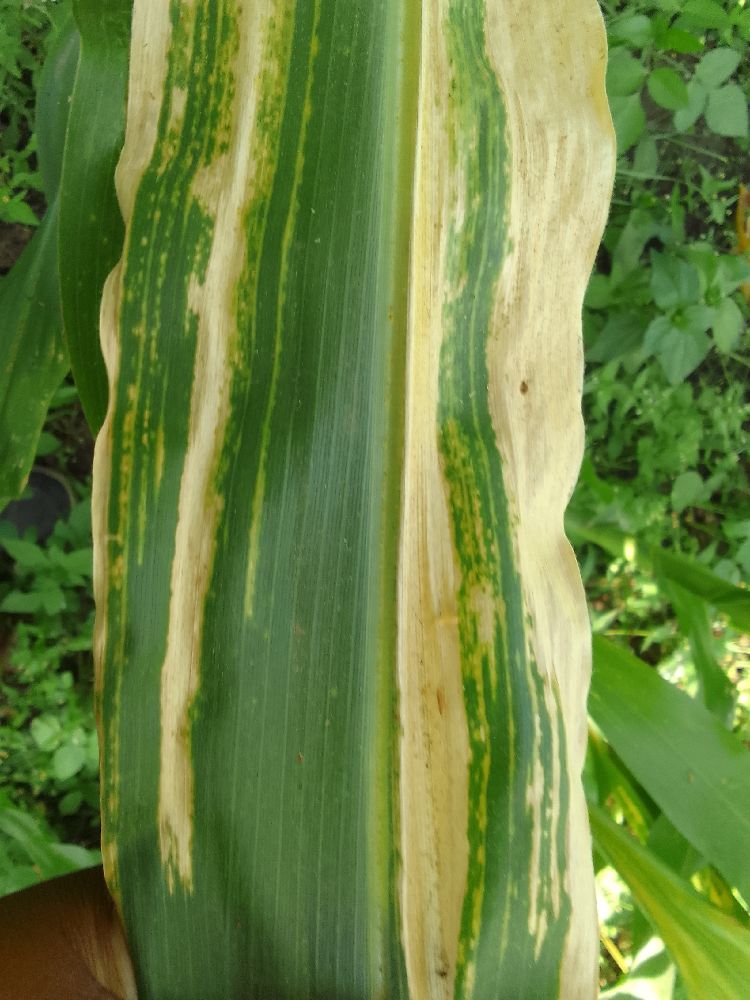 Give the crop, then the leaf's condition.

maize, maize lethal necrosis
